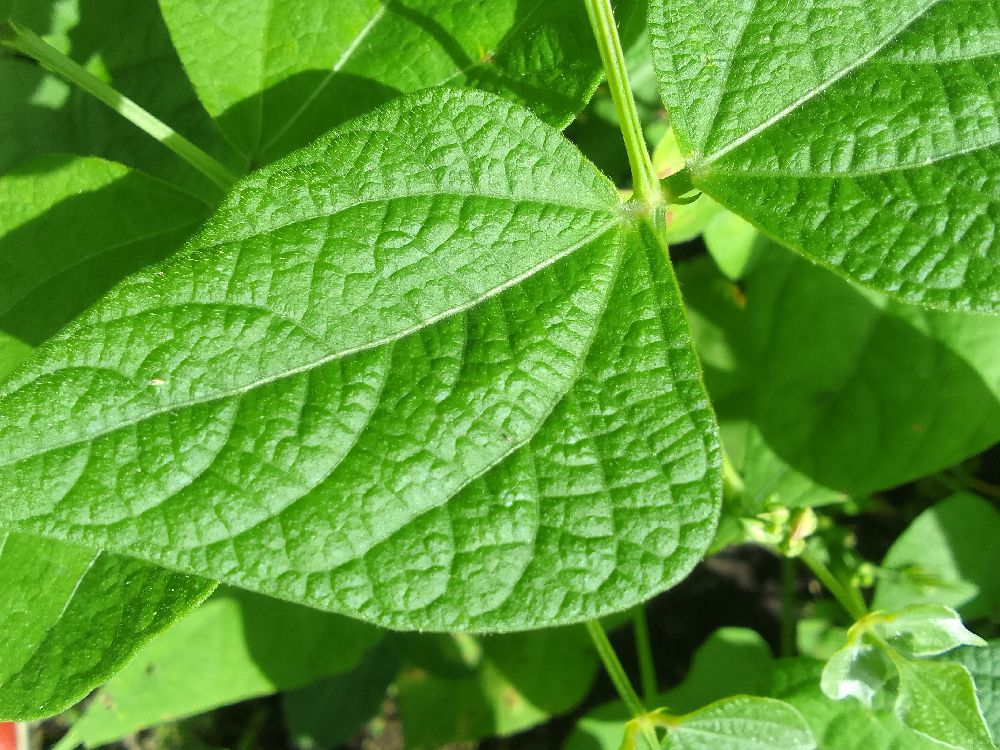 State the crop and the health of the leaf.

common bean, healthy
